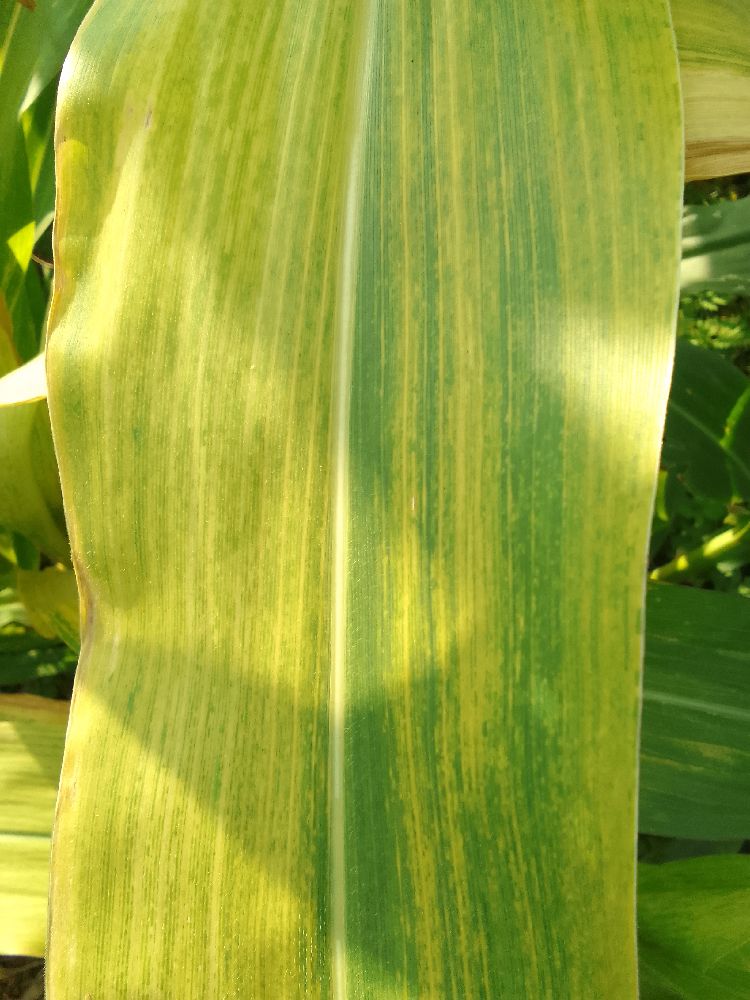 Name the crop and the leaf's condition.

maize, maize lethal necrosis
